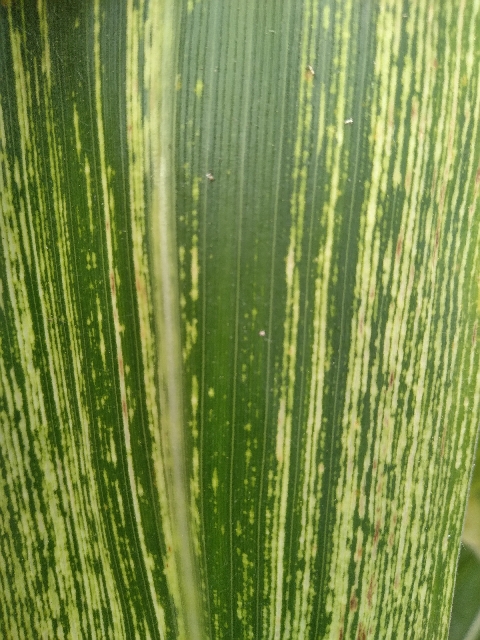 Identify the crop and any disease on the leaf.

maize, maize streak virus
